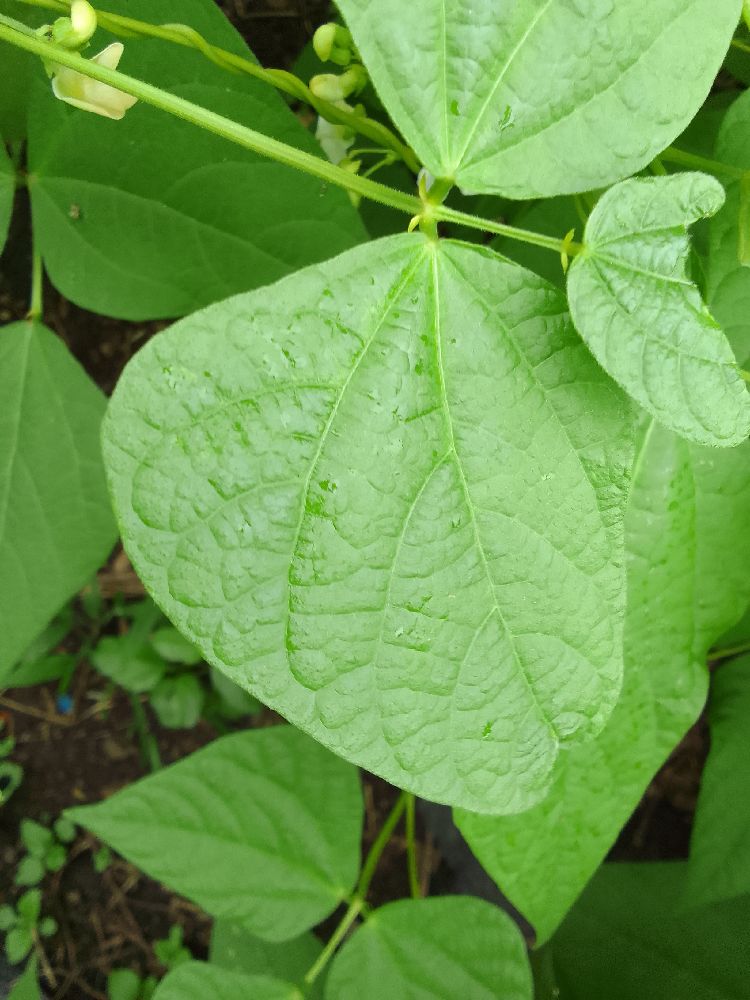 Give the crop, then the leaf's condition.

common bean, healthy
